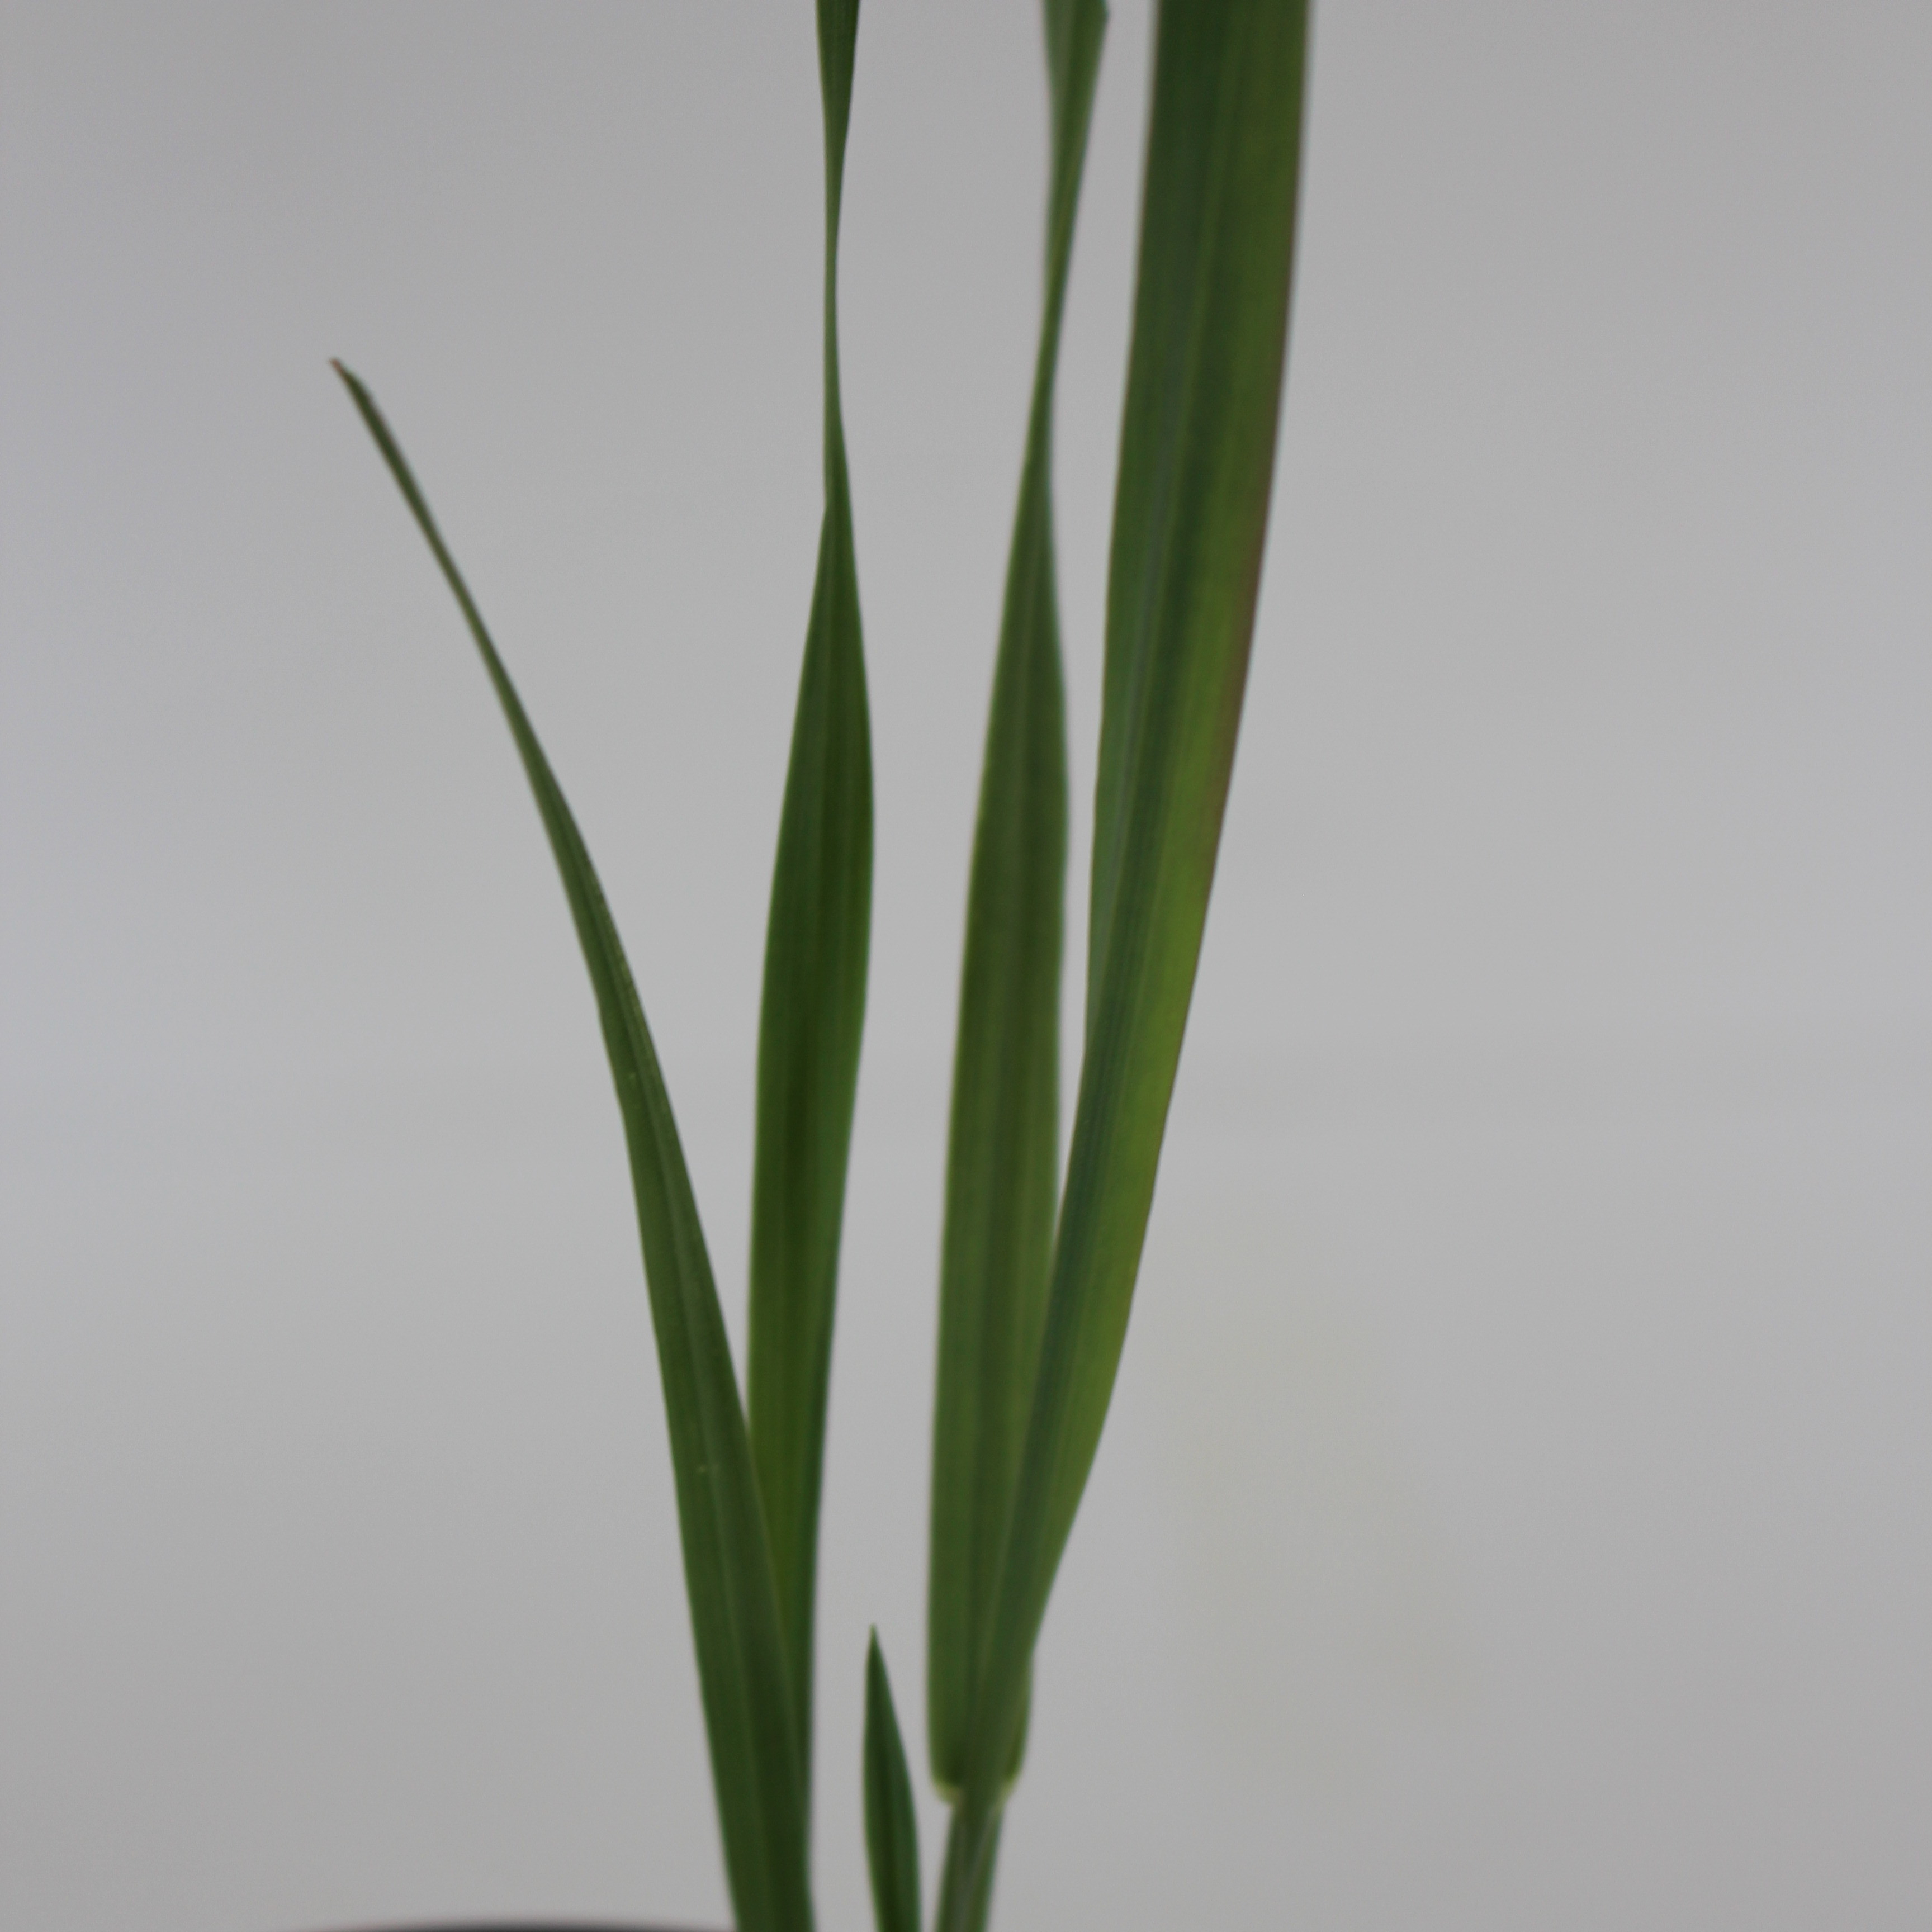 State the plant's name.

Avena sterilis
